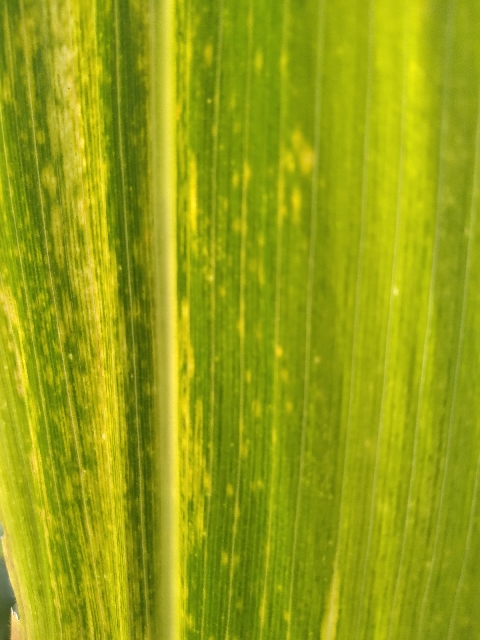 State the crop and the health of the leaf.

maize, maize lethal necrosis
